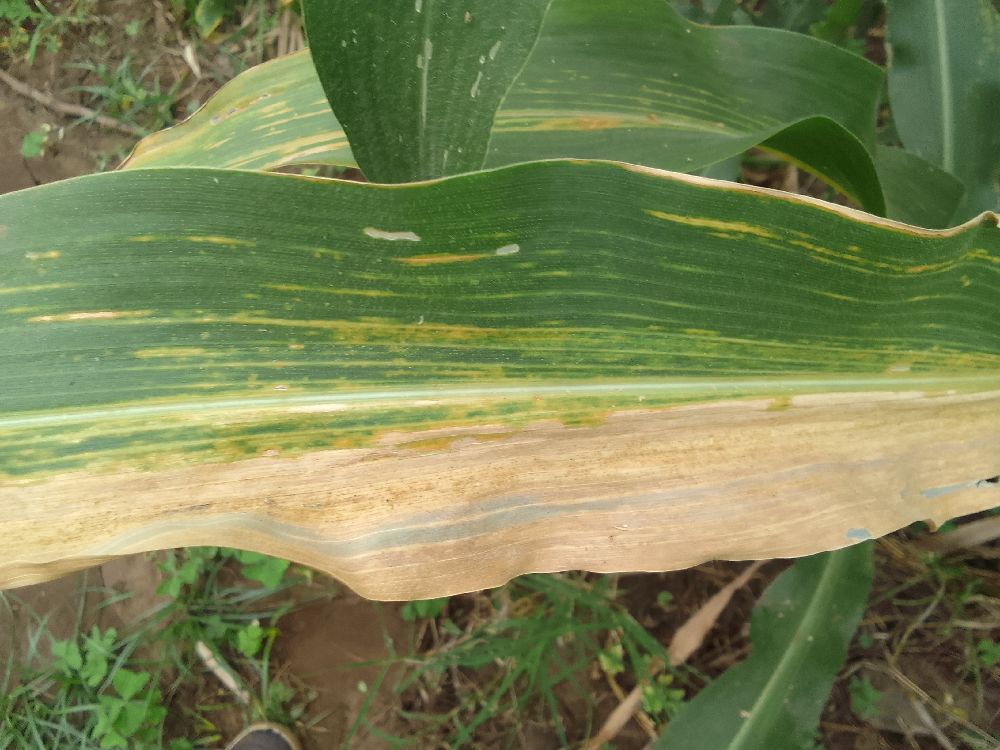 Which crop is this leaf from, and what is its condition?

maize, maize lethal necrosis
